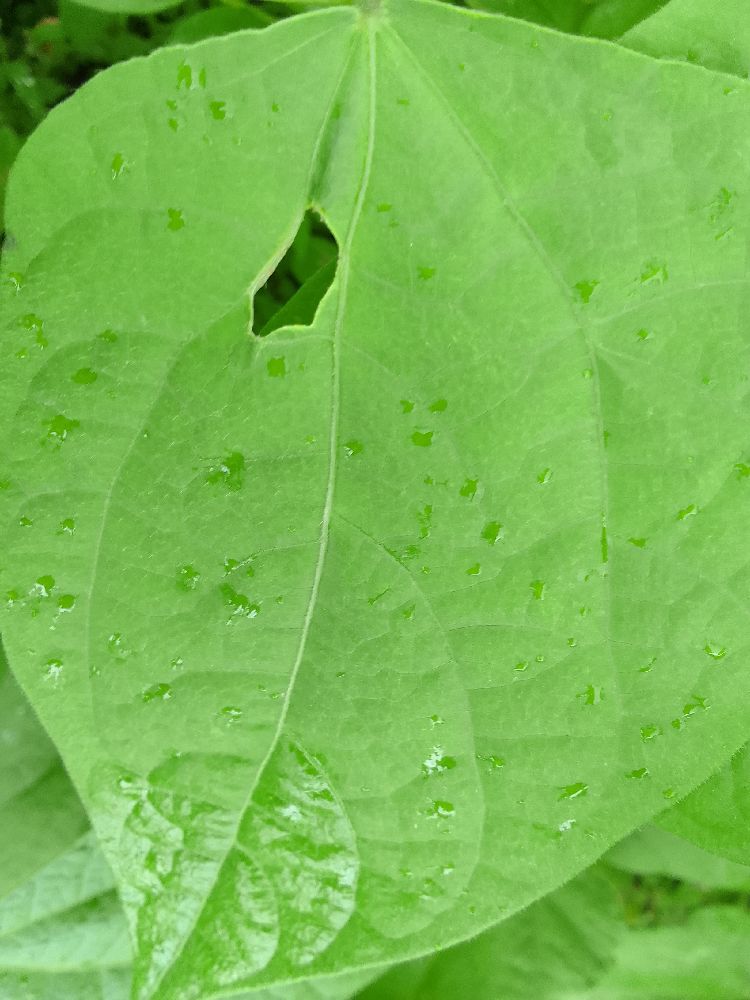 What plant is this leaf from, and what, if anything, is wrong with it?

common bean, healthy
